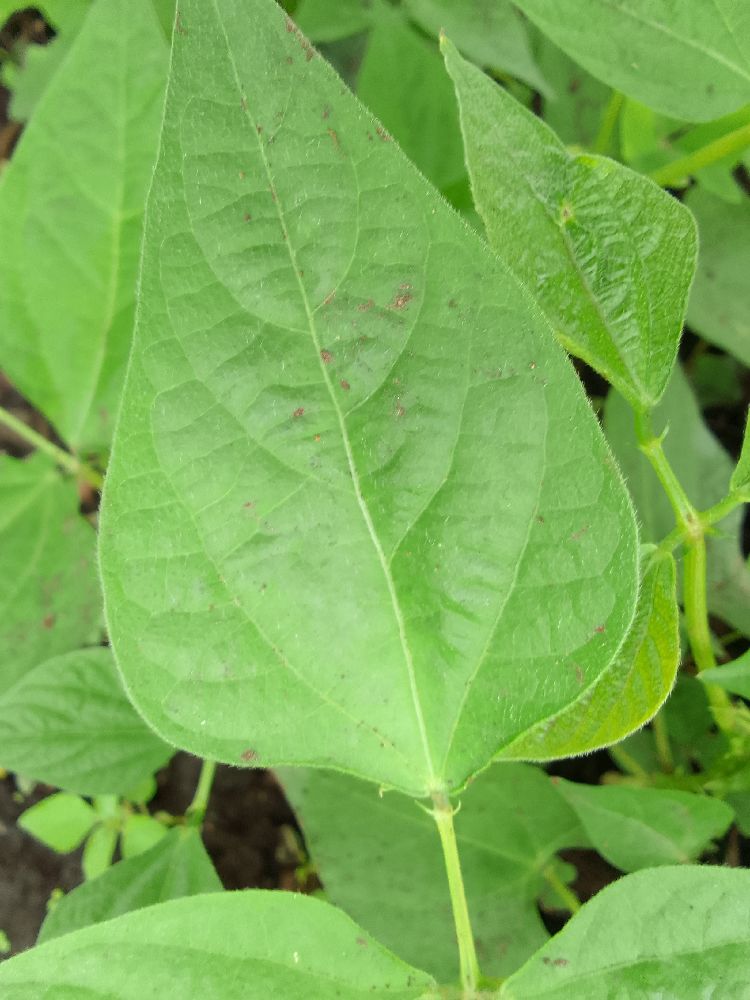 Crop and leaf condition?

common bean, healthy
